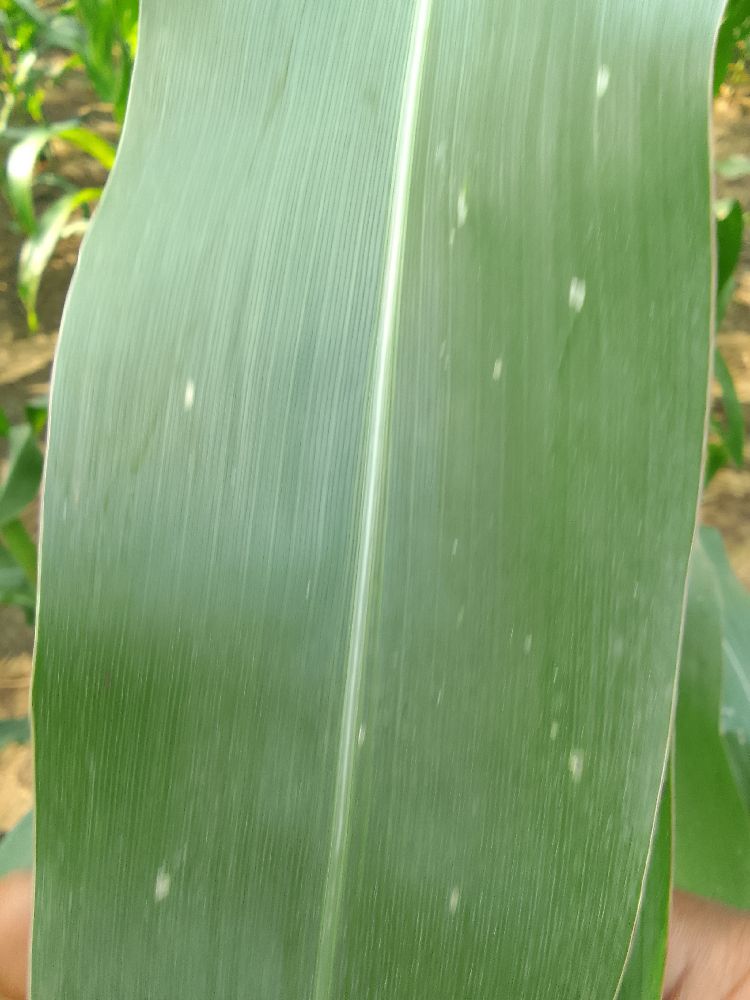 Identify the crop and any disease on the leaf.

maize, healthy
